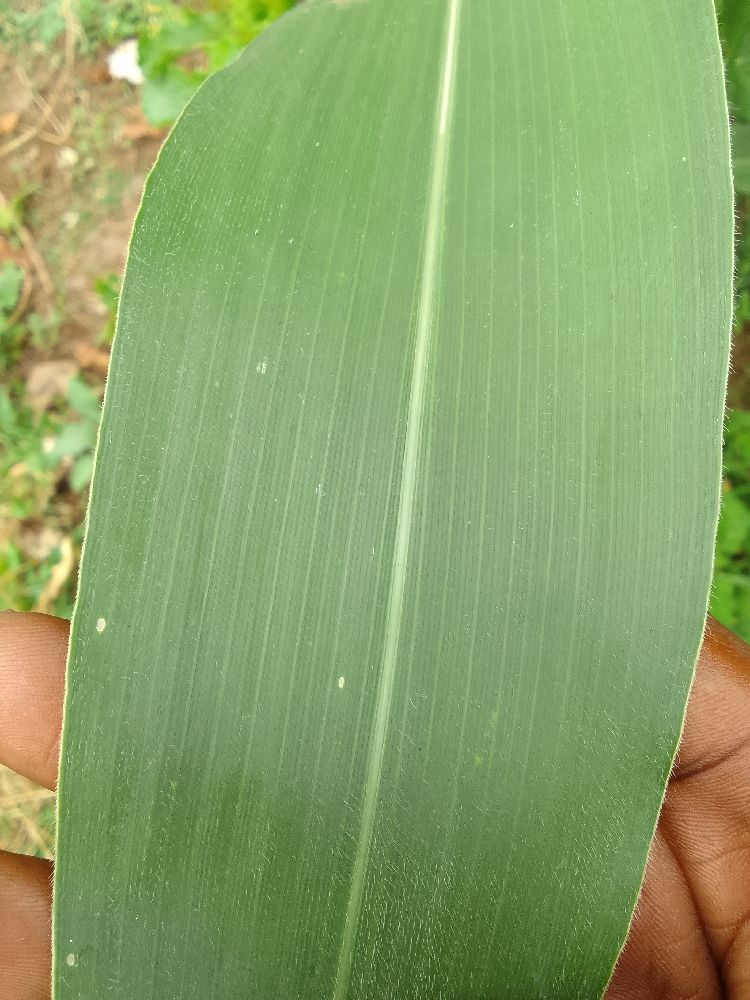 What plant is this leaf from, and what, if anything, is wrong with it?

maize, healthy
